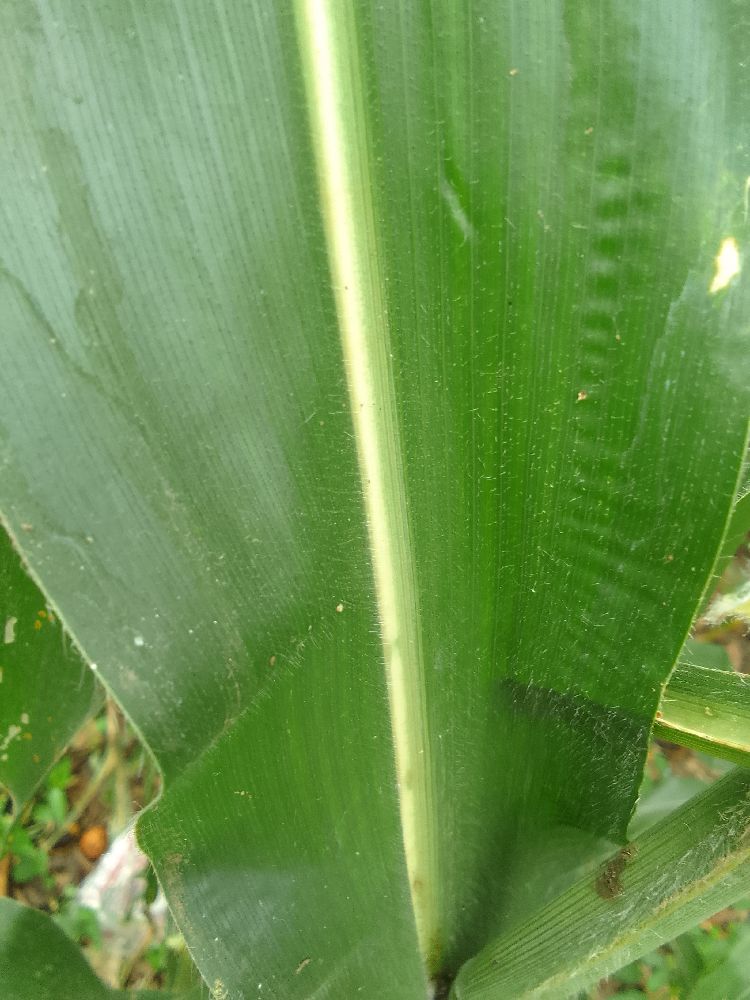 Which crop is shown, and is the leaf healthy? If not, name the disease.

maize, healthy
